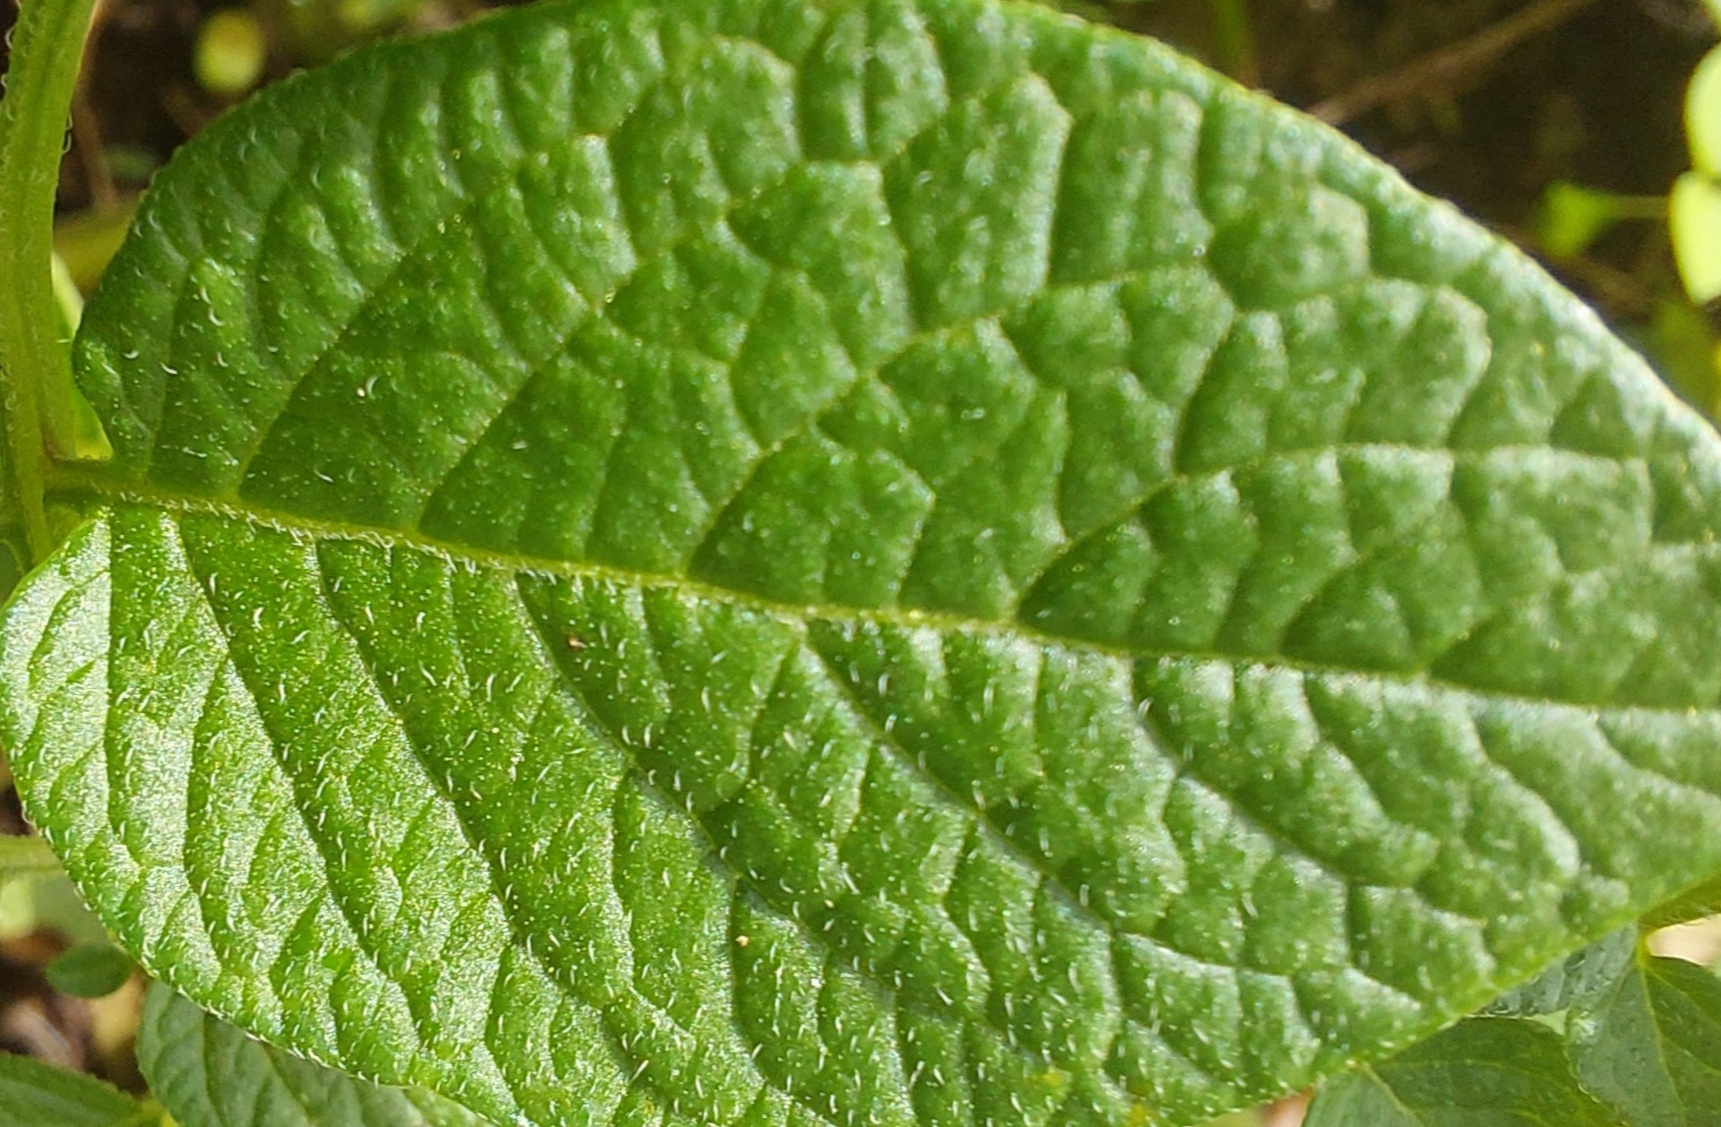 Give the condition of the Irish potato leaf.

healthy
